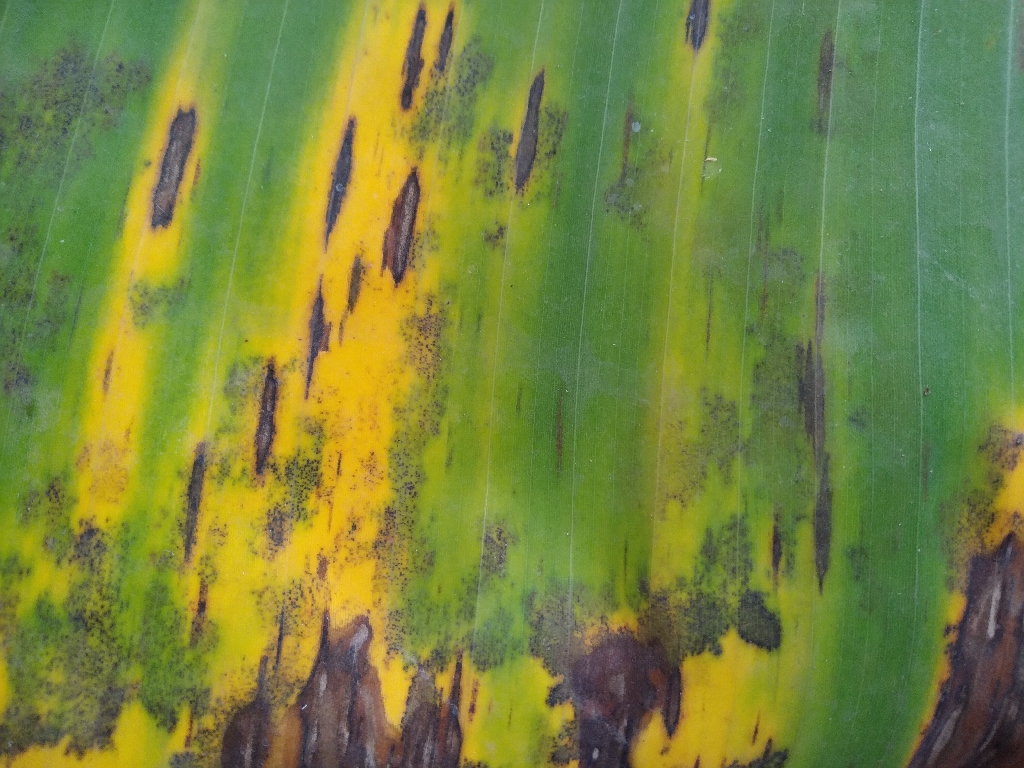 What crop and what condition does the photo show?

banana, black sigatoka
